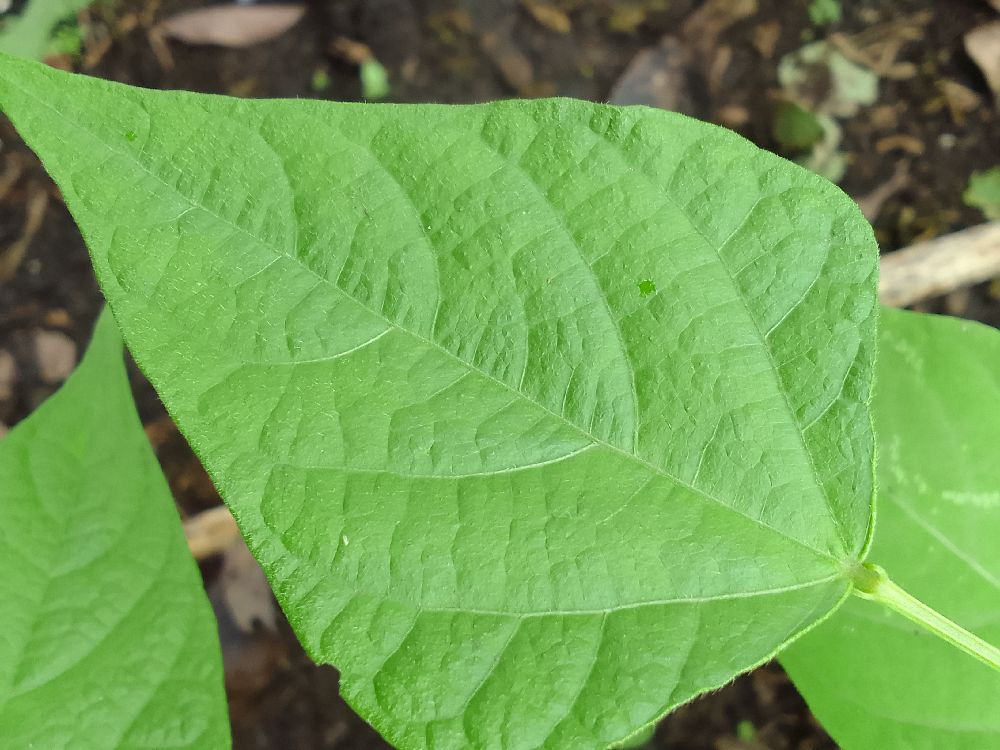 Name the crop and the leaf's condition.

common bean, healthy
